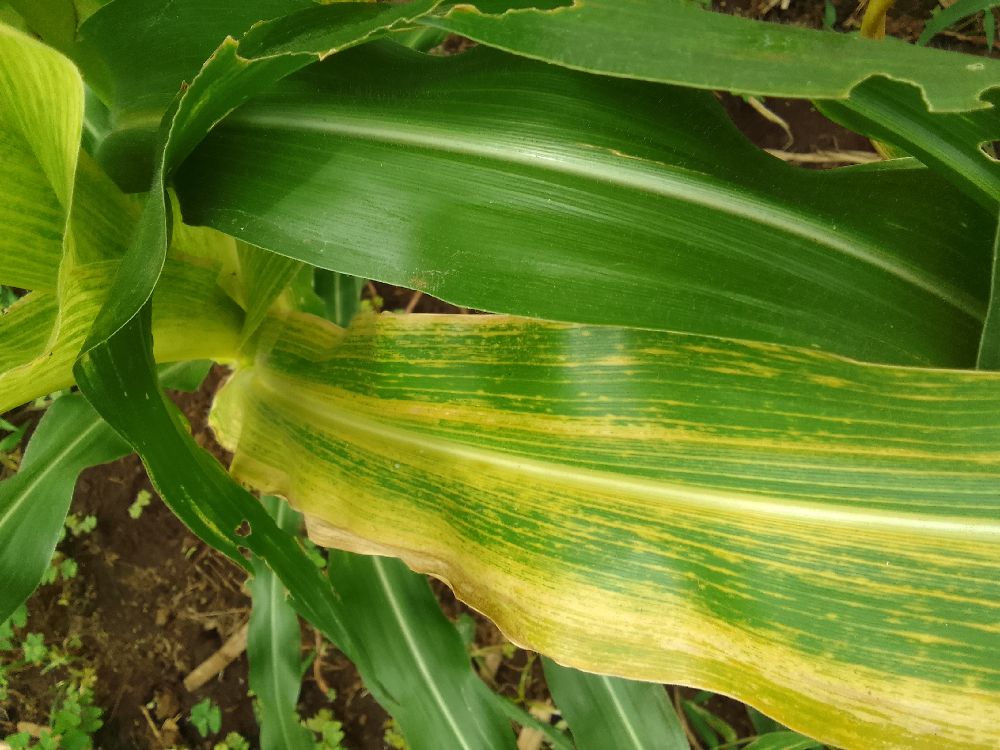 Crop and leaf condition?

maize, maize lethal necrosis
